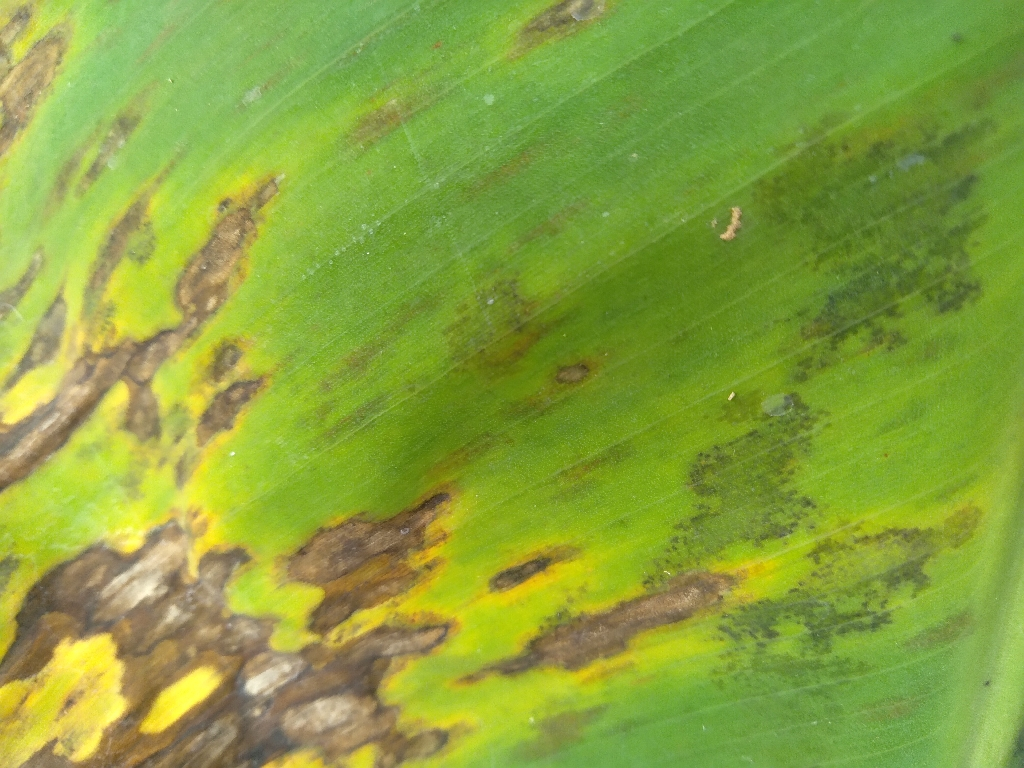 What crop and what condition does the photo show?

banana, black sigatoka
